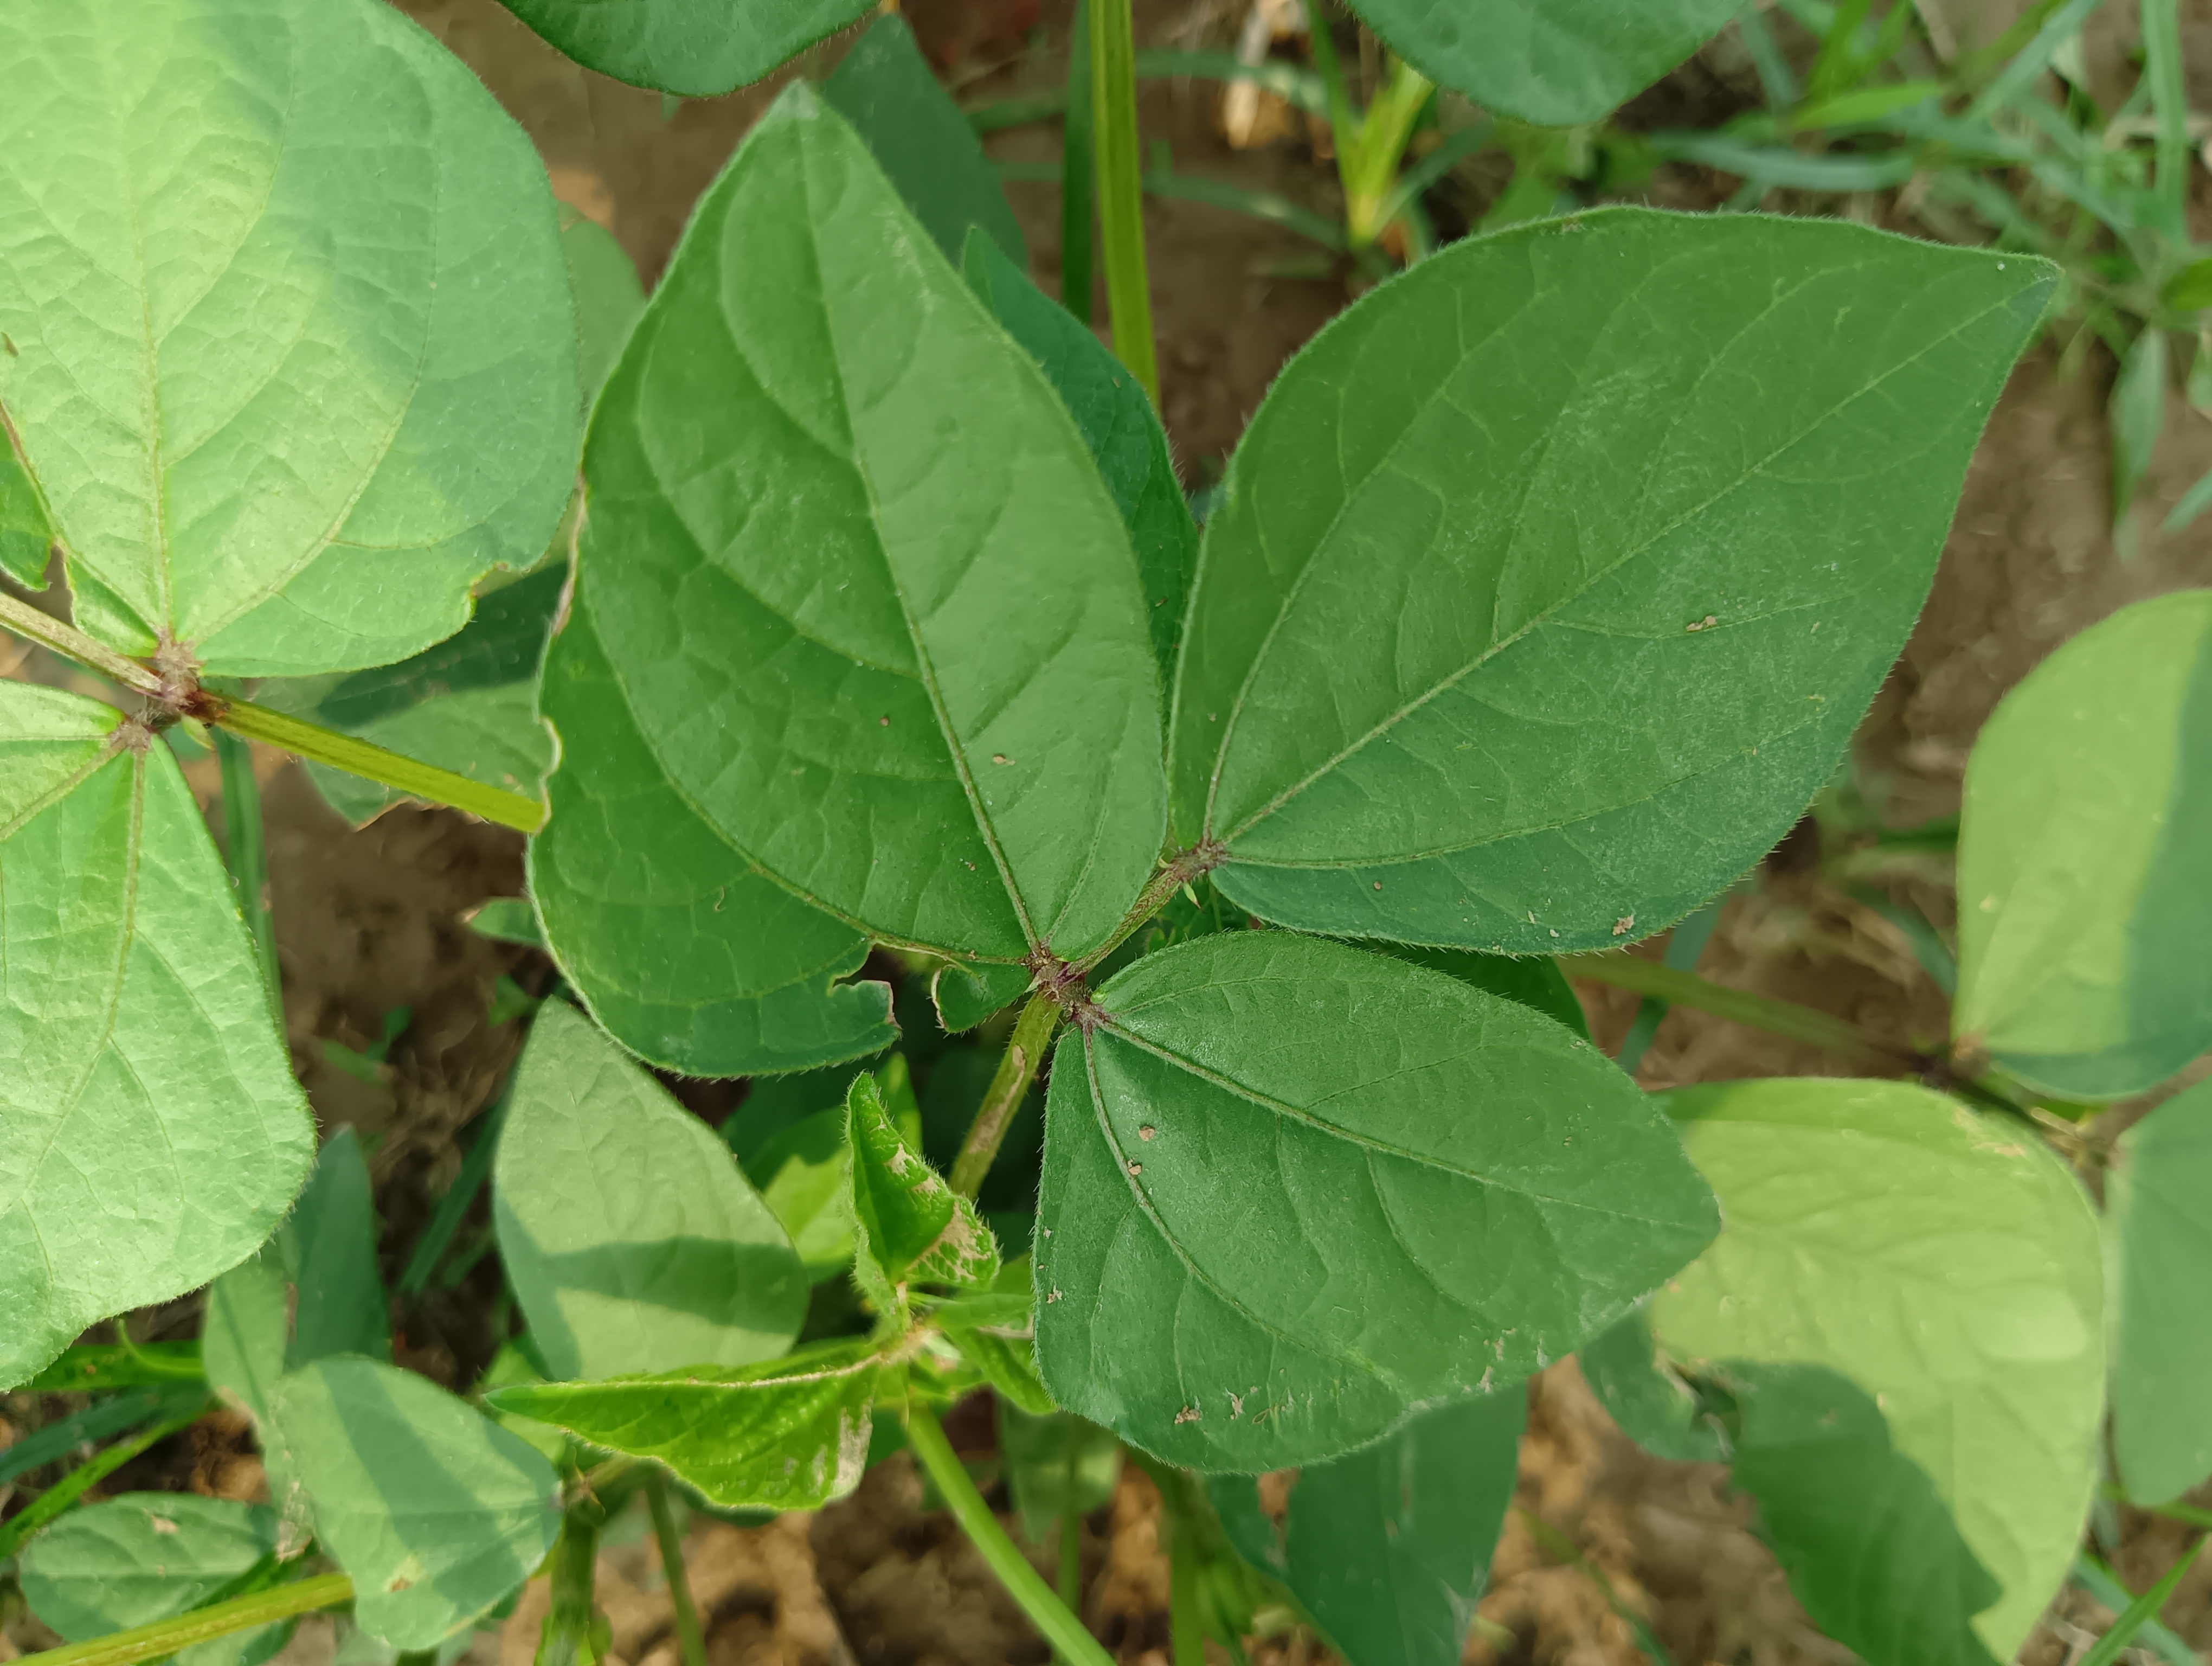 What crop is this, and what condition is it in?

mungbean, healthy
